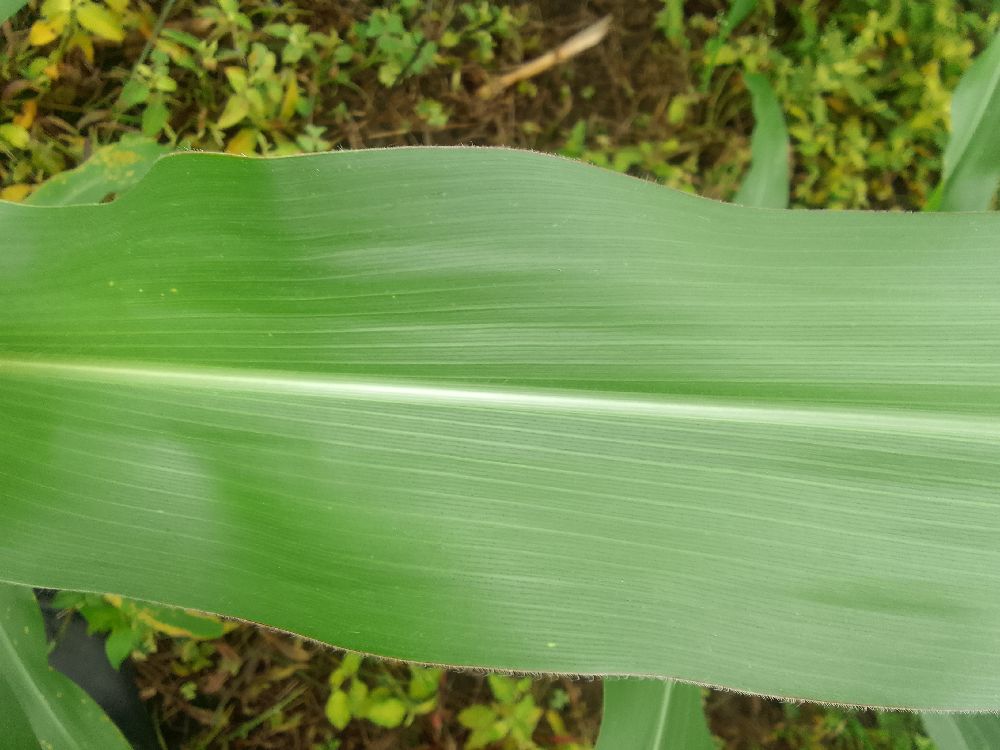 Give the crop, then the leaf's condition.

maize, healthy
